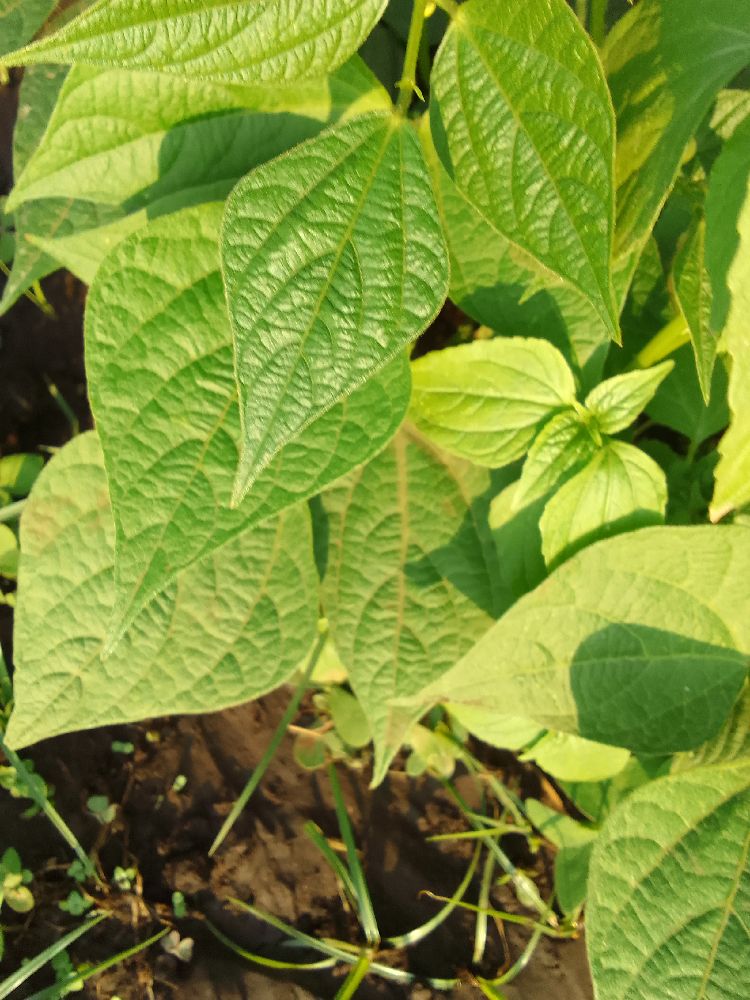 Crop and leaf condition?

common bean, healthy
